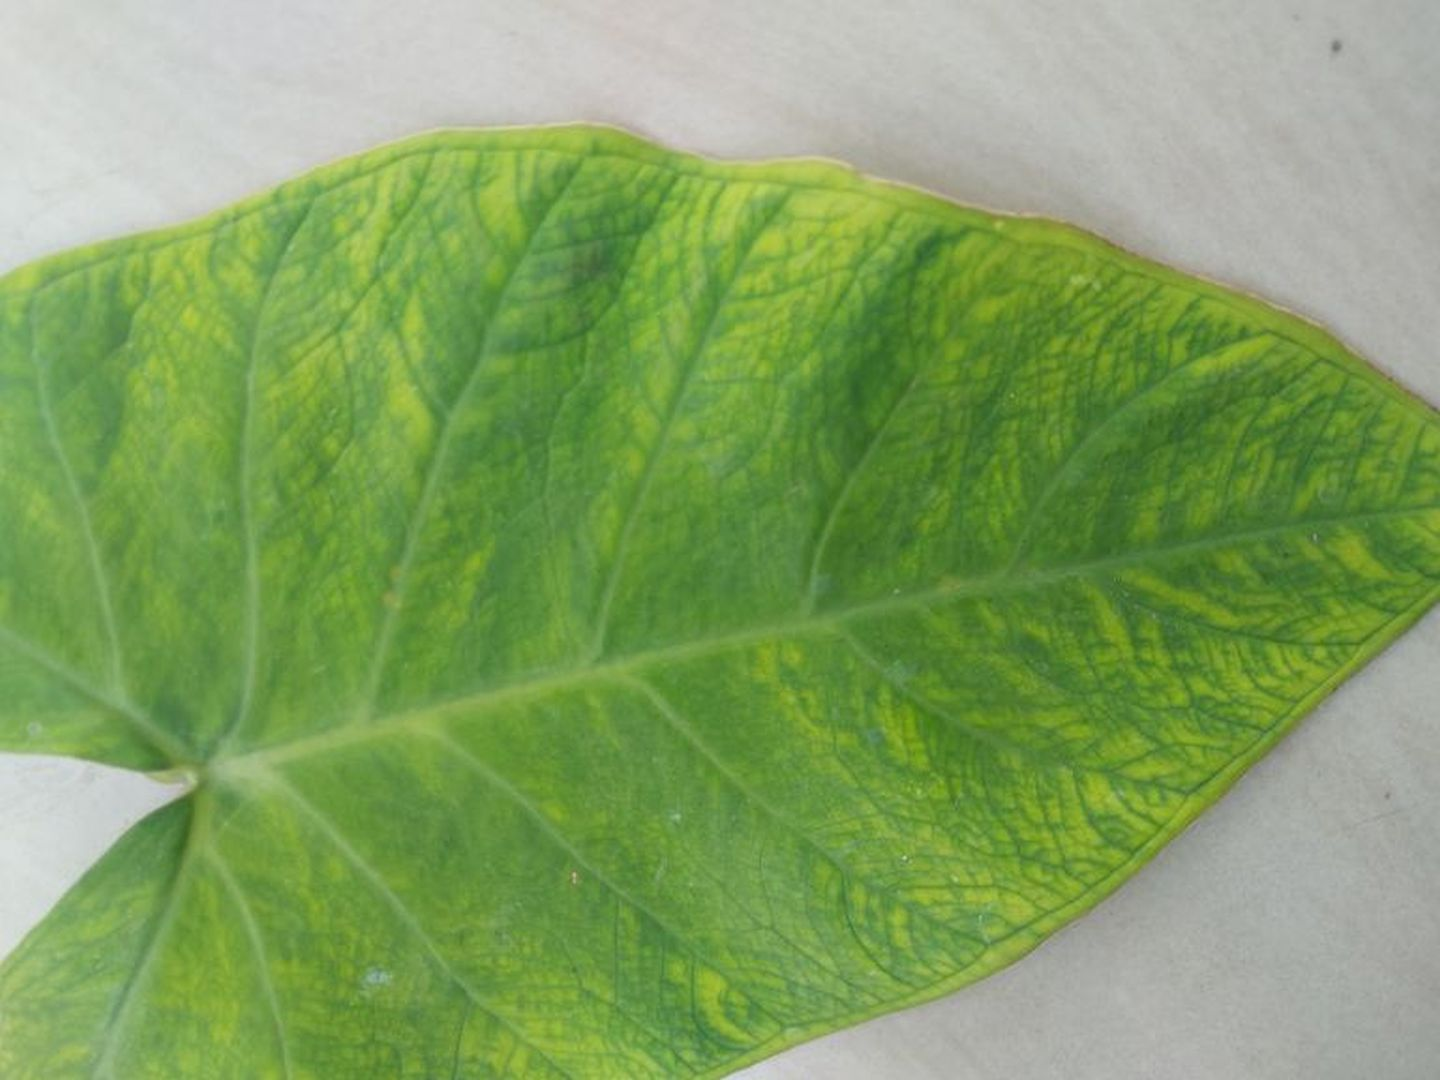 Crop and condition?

taro, mosaic
